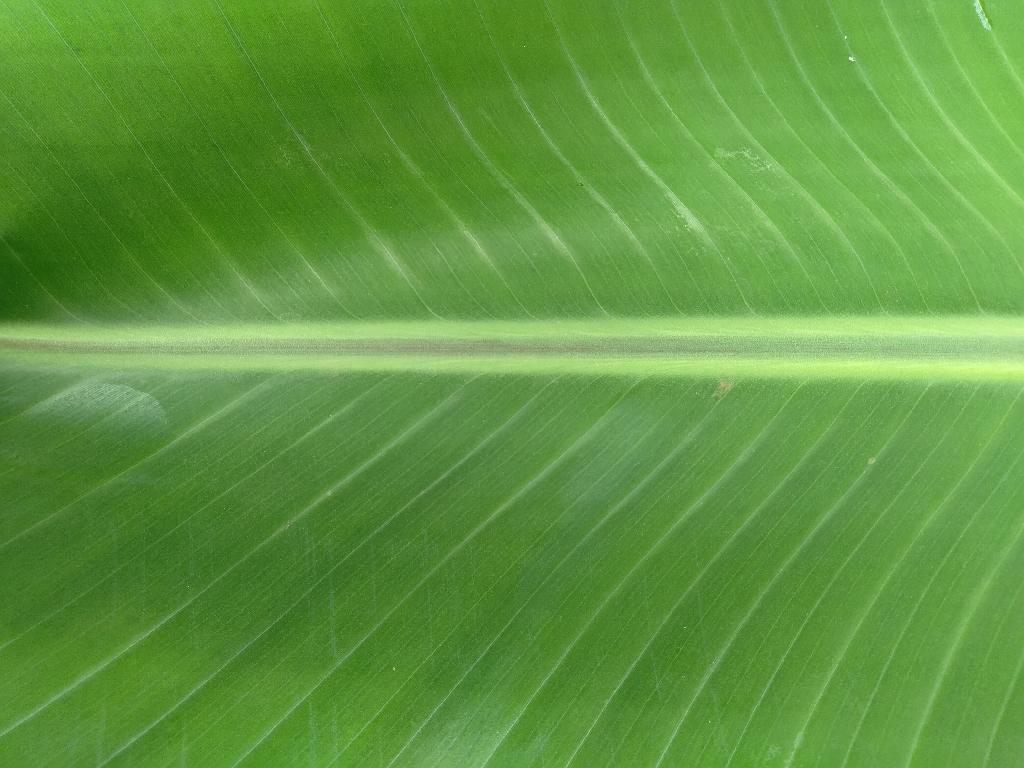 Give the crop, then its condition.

banana, healthy
